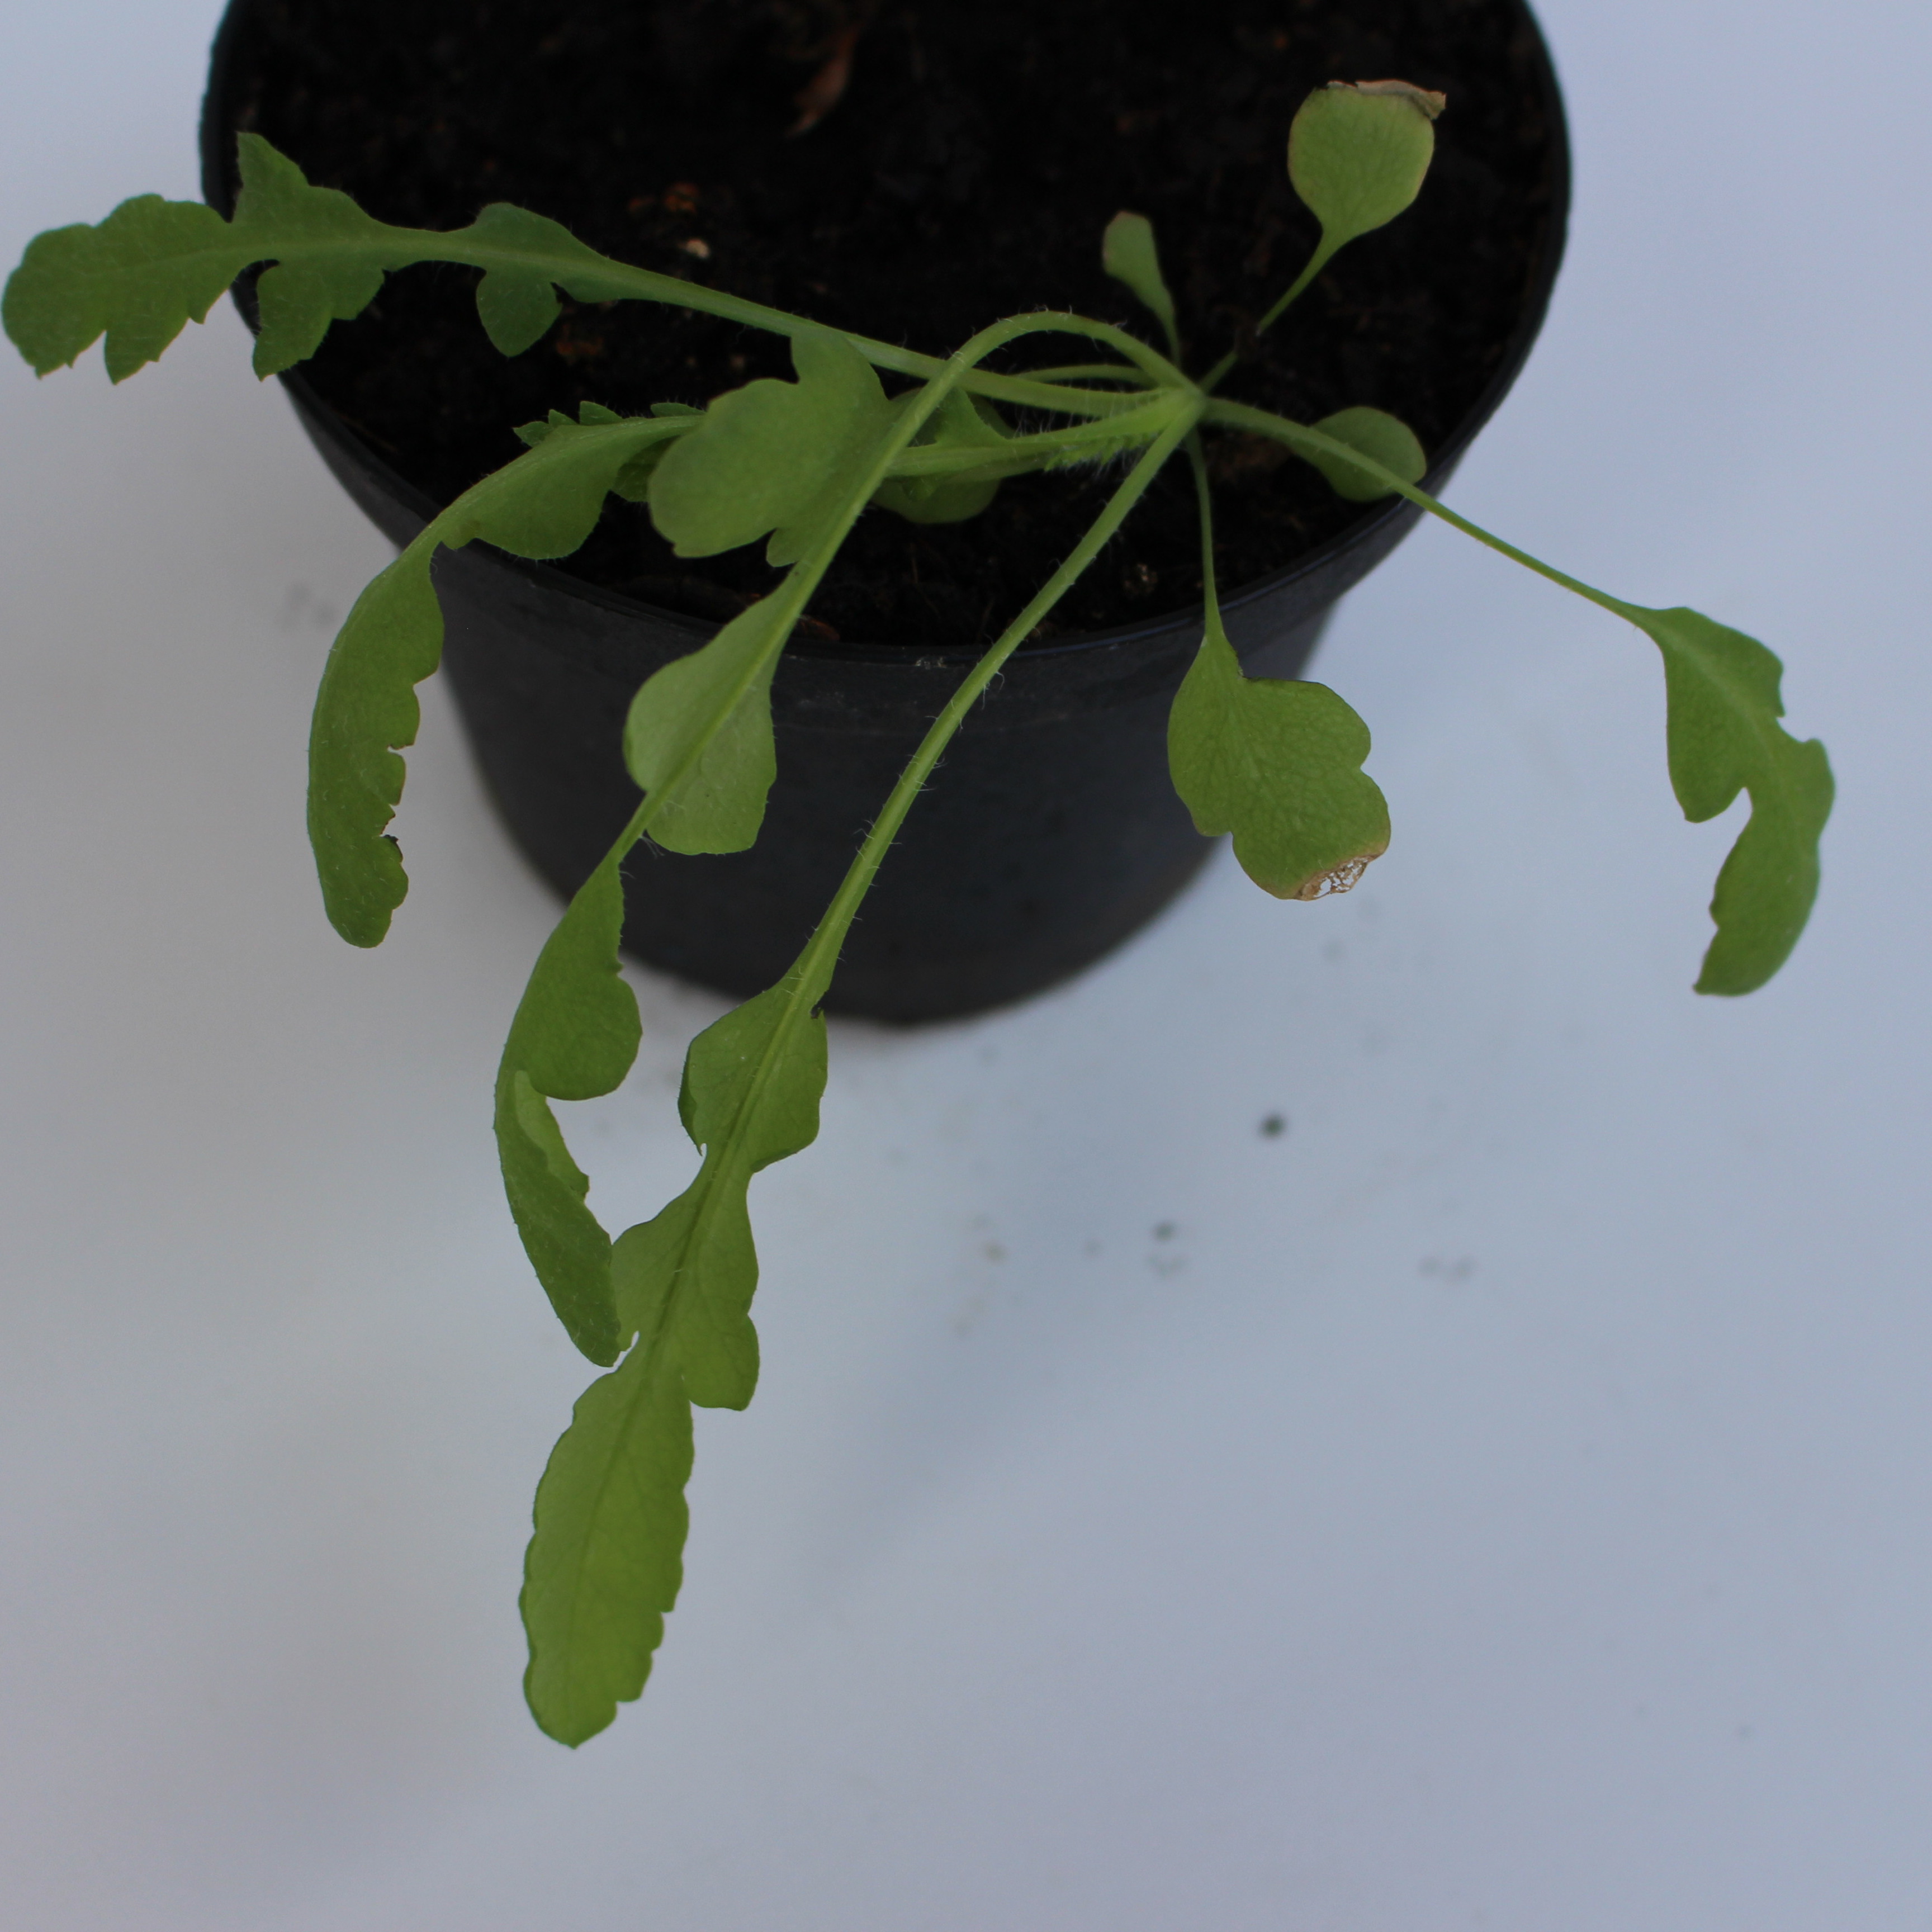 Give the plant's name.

Papaver rhoeas
